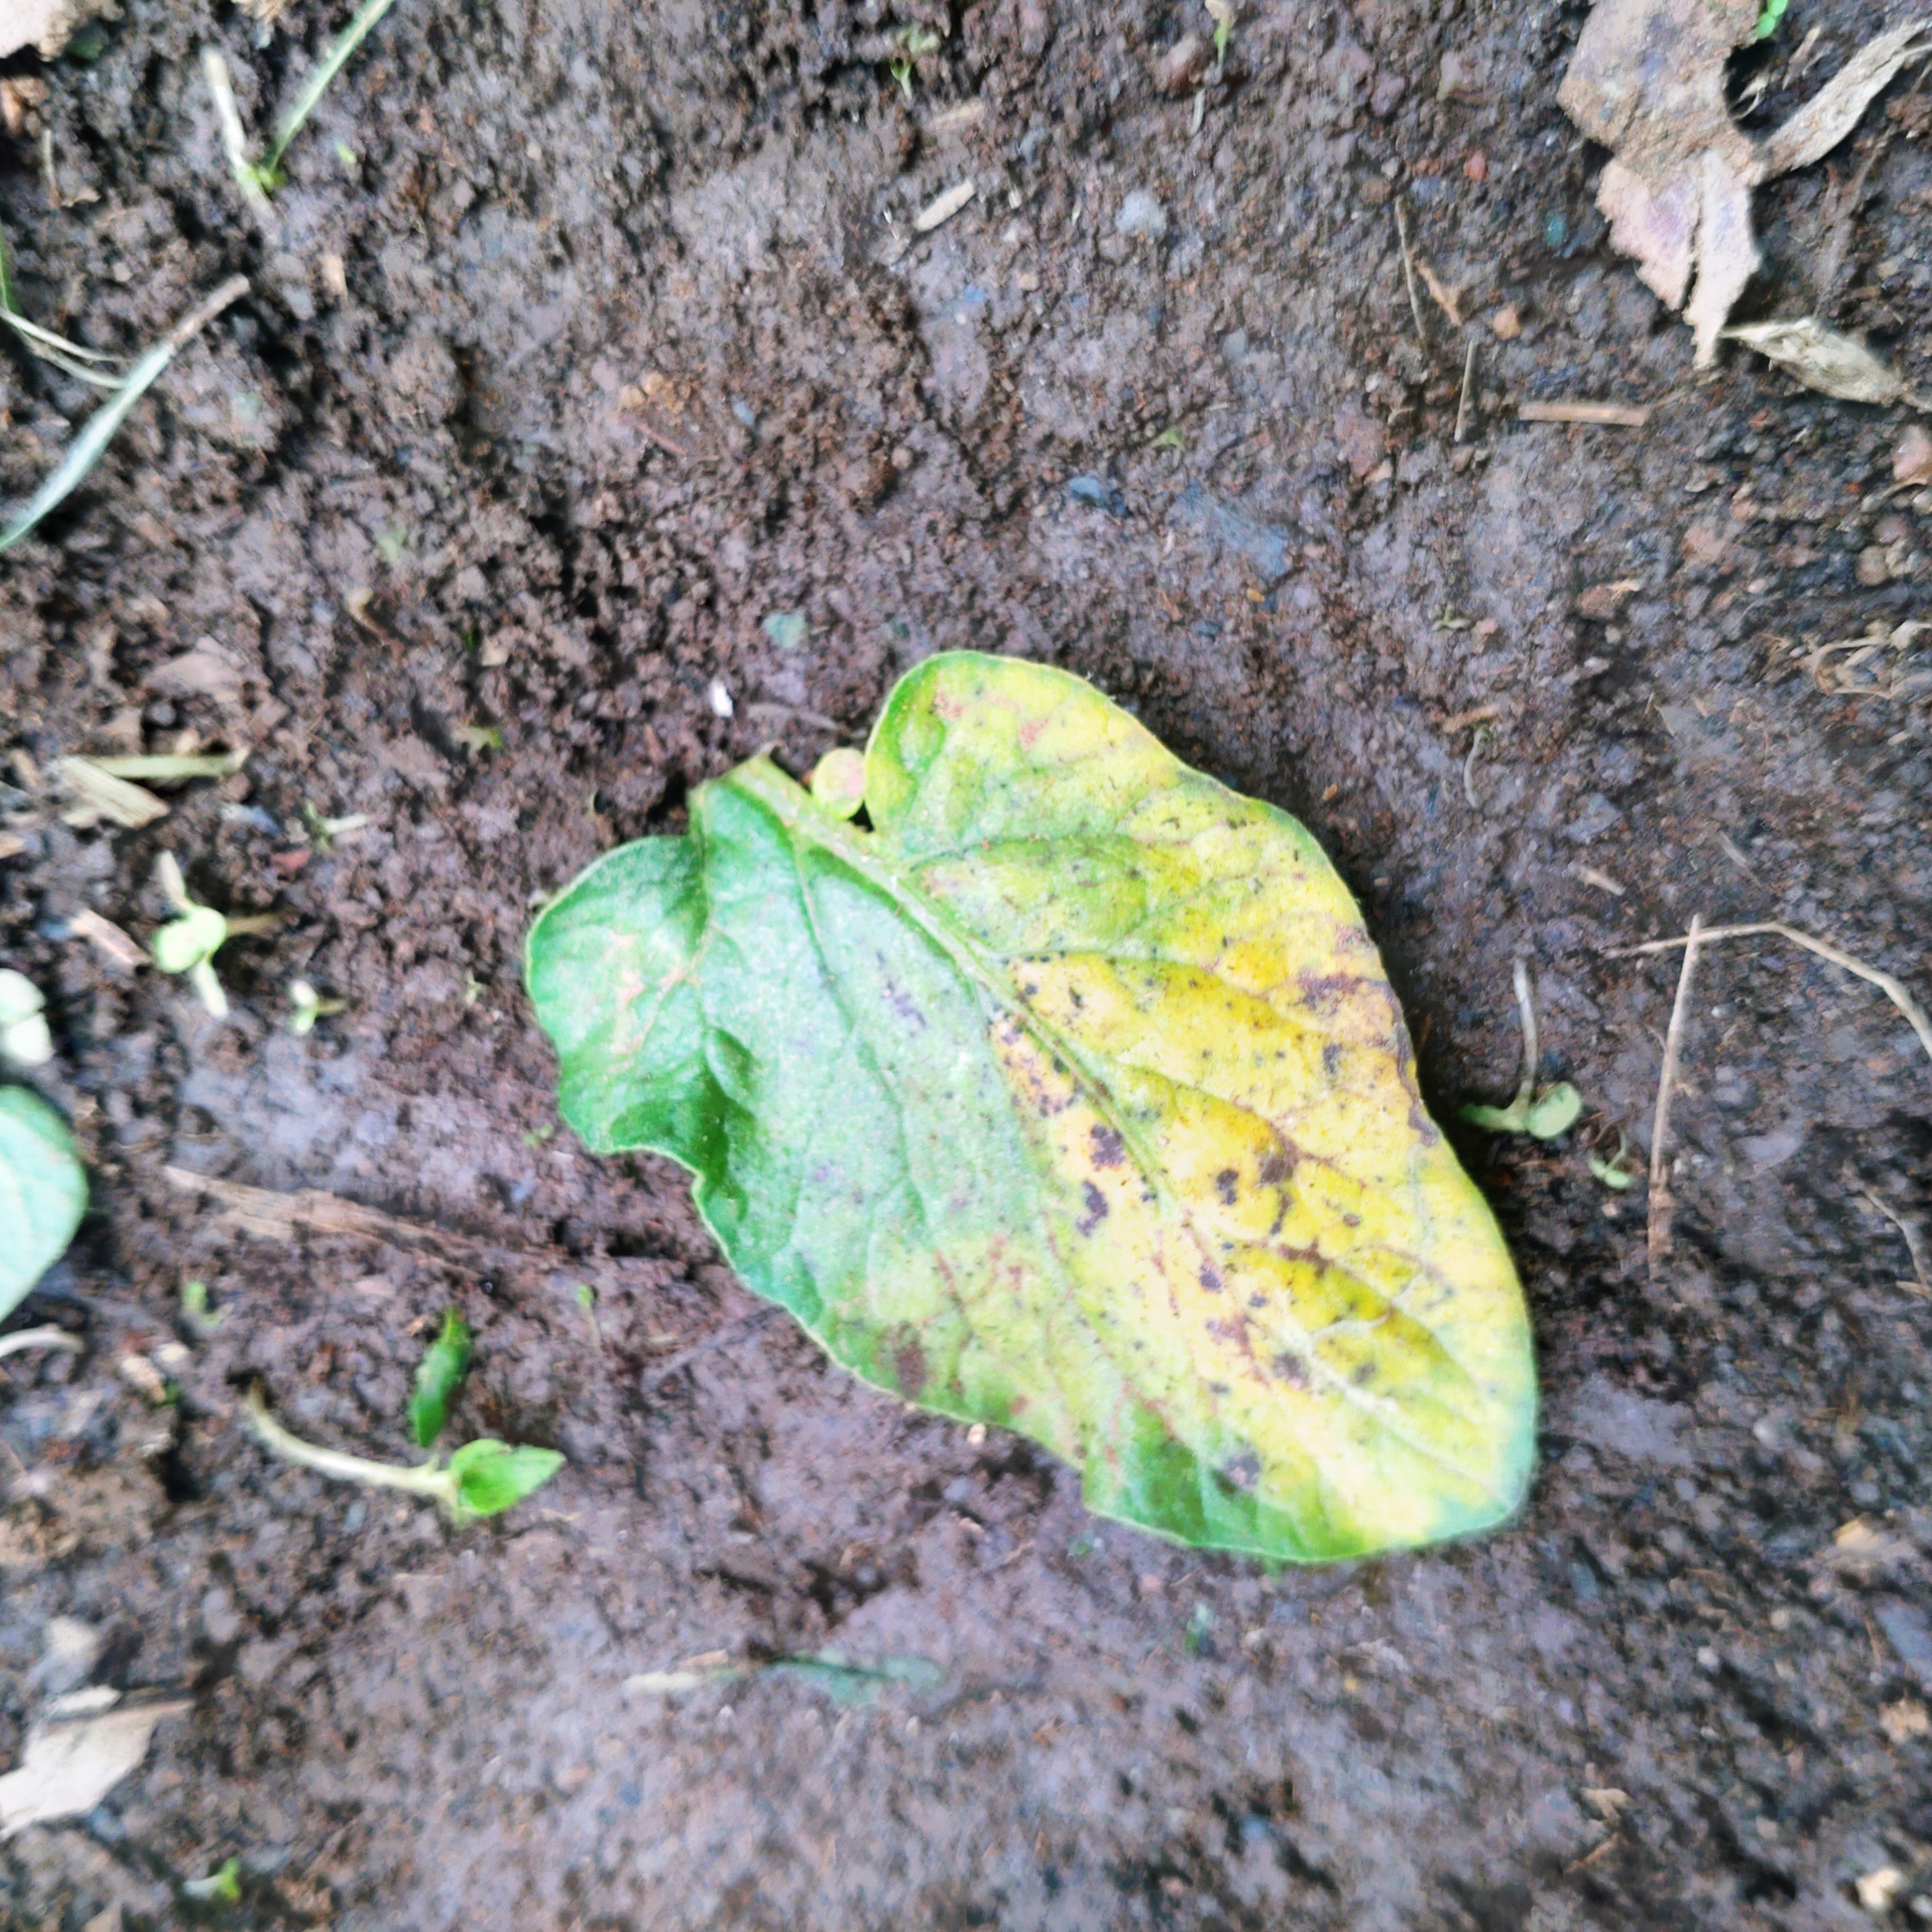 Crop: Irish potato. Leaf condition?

late blight
